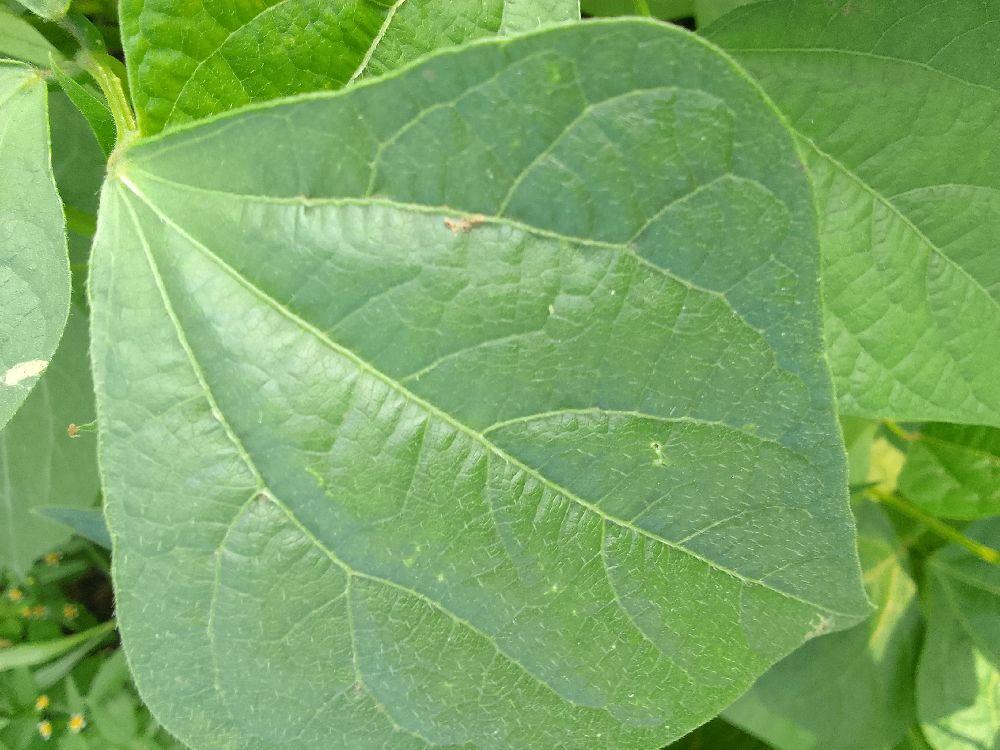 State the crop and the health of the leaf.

common bean, healthy
